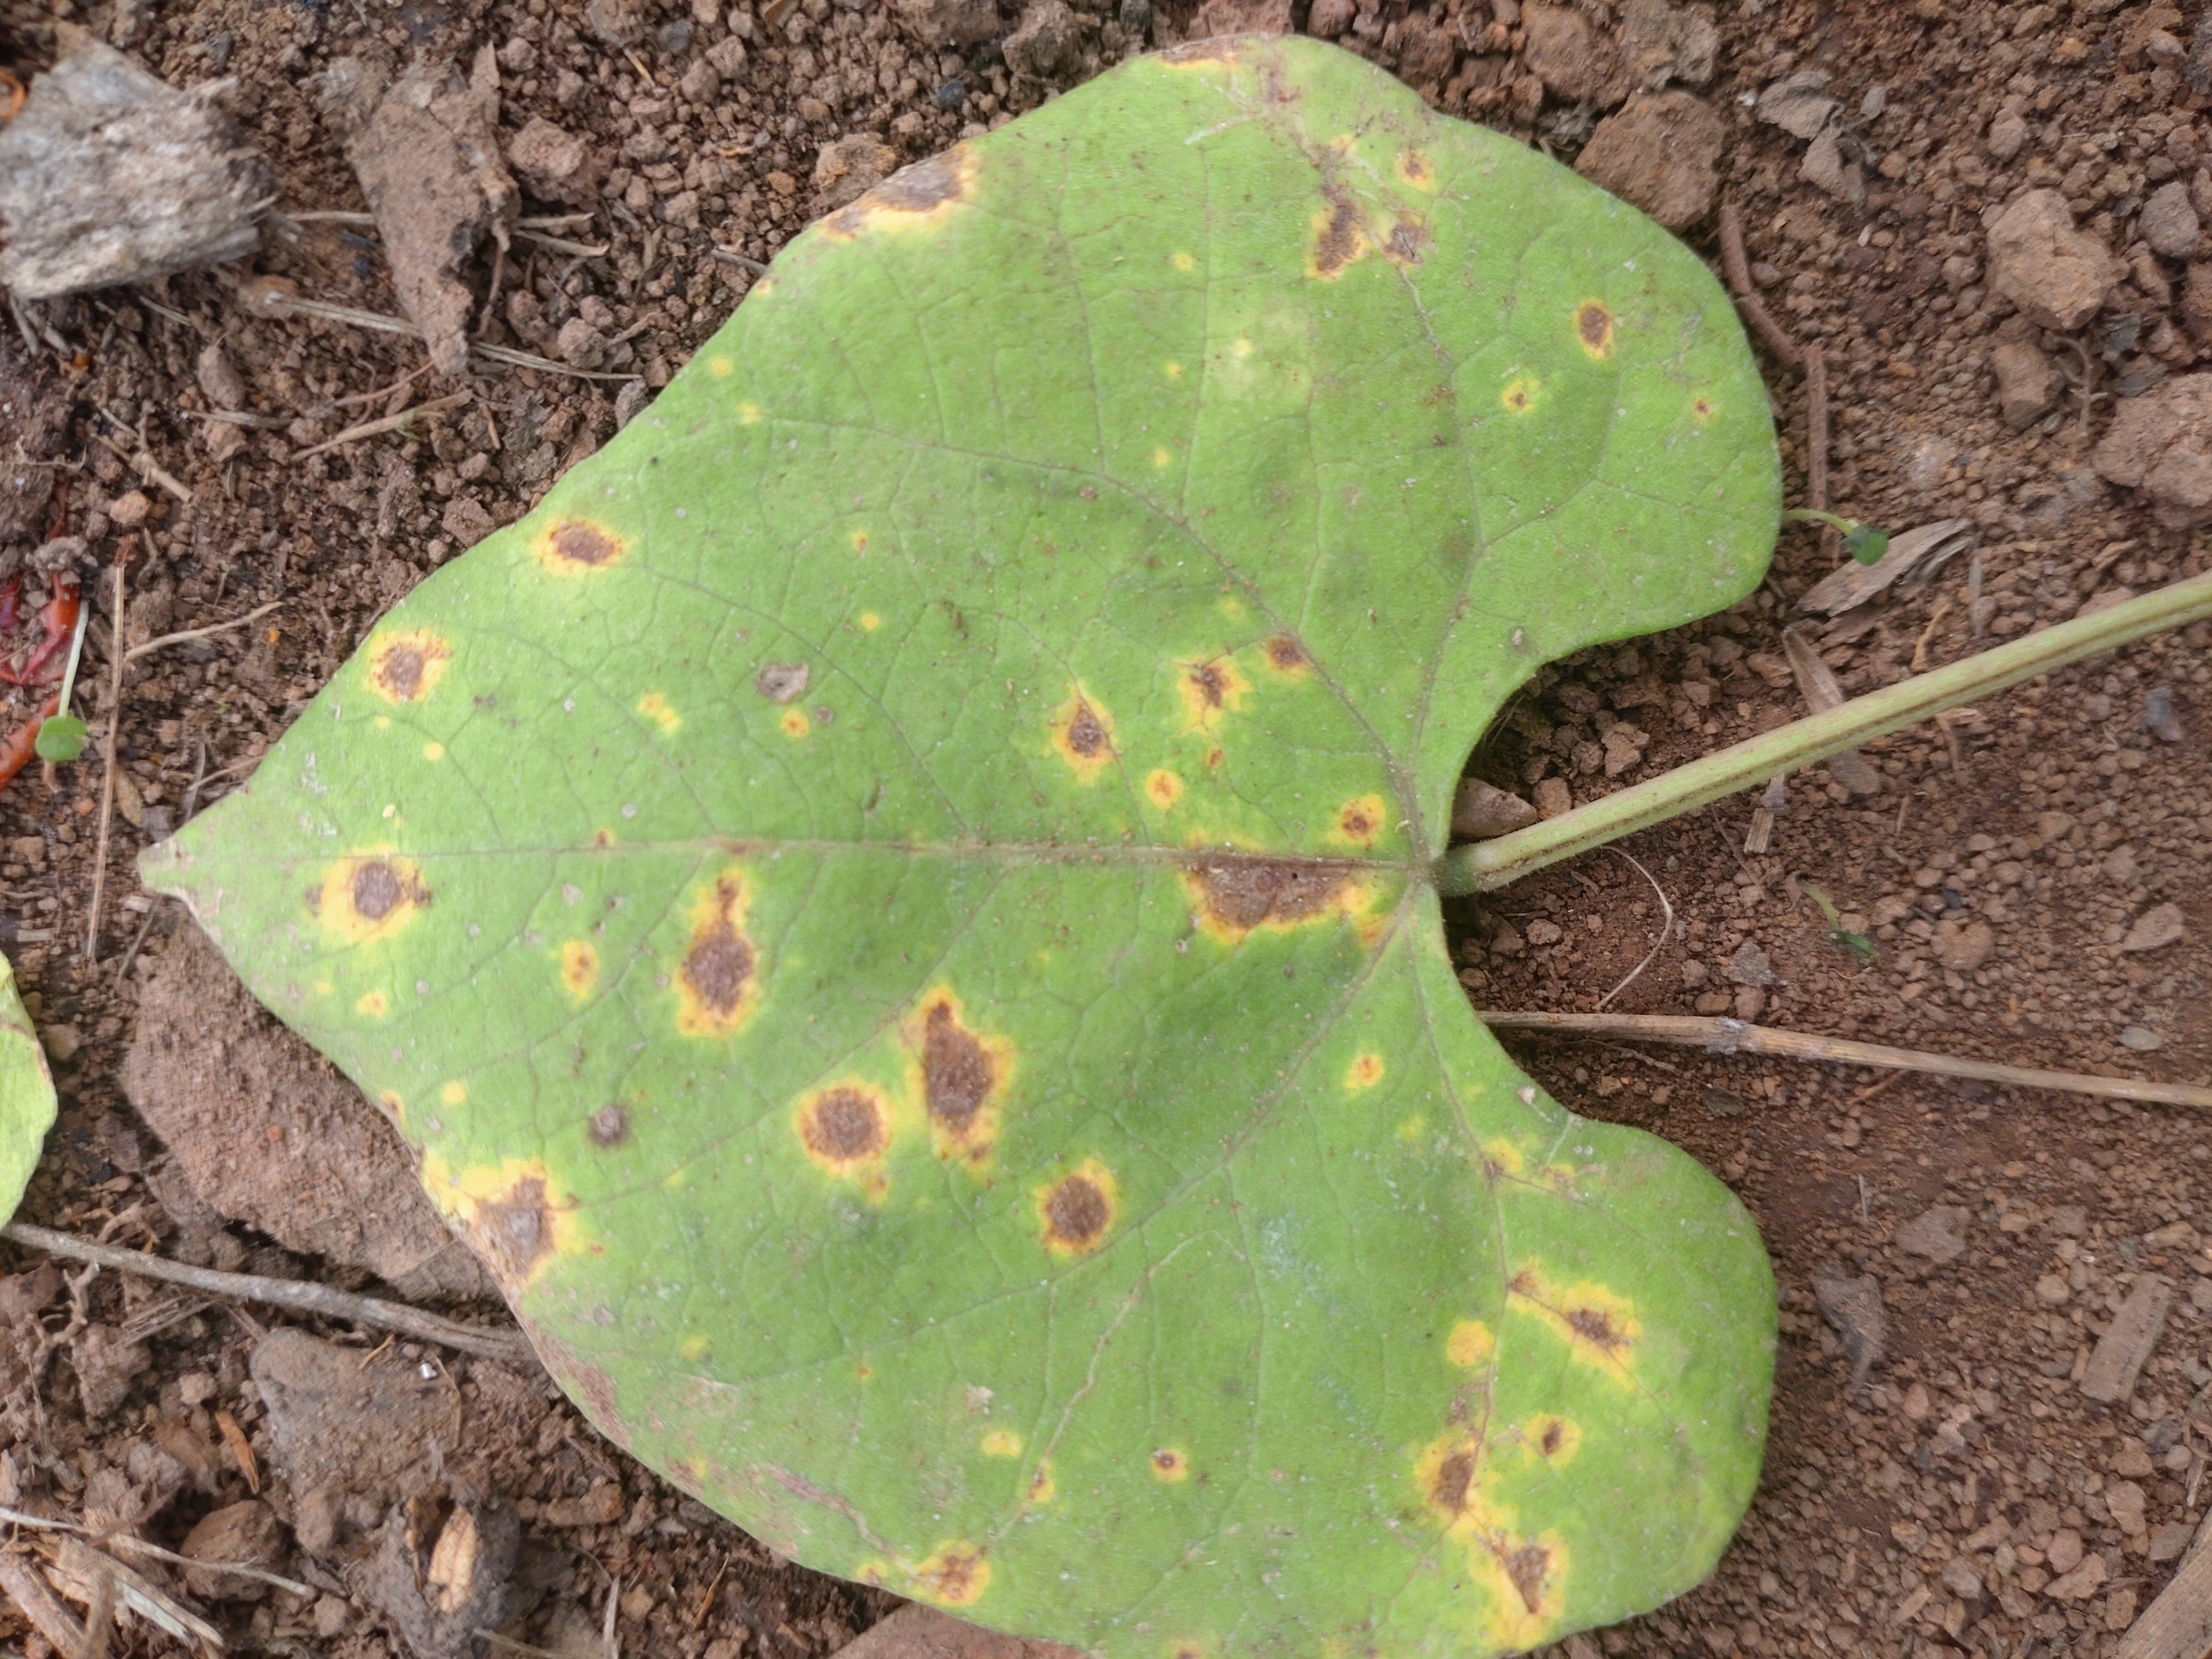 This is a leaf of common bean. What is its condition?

rust
